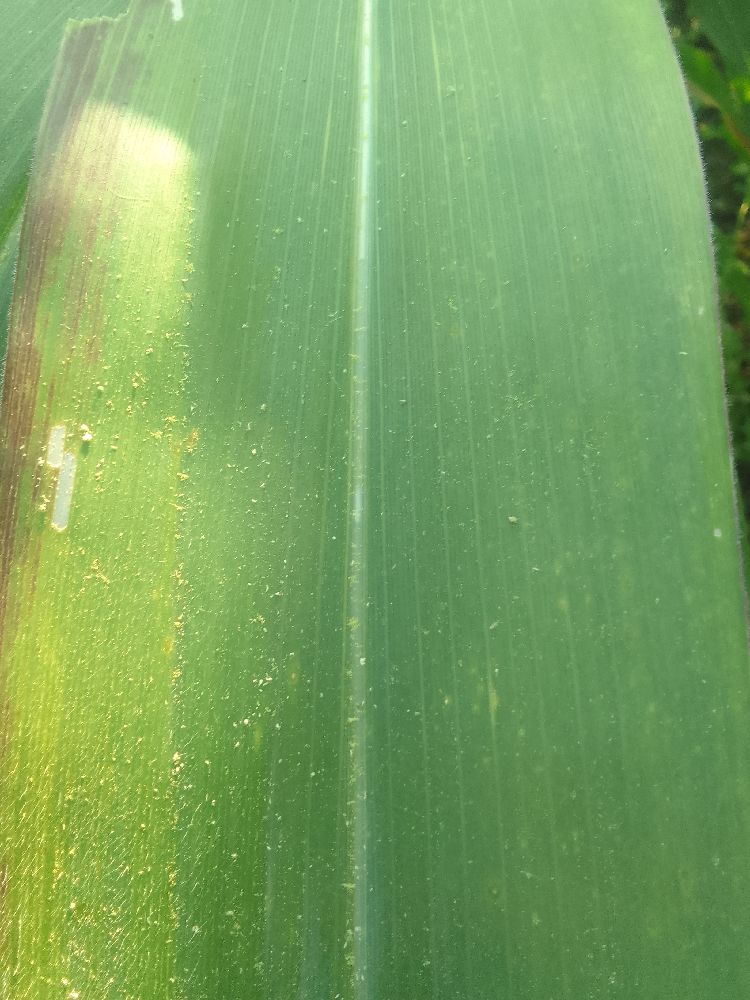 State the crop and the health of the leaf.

maize, healthy
